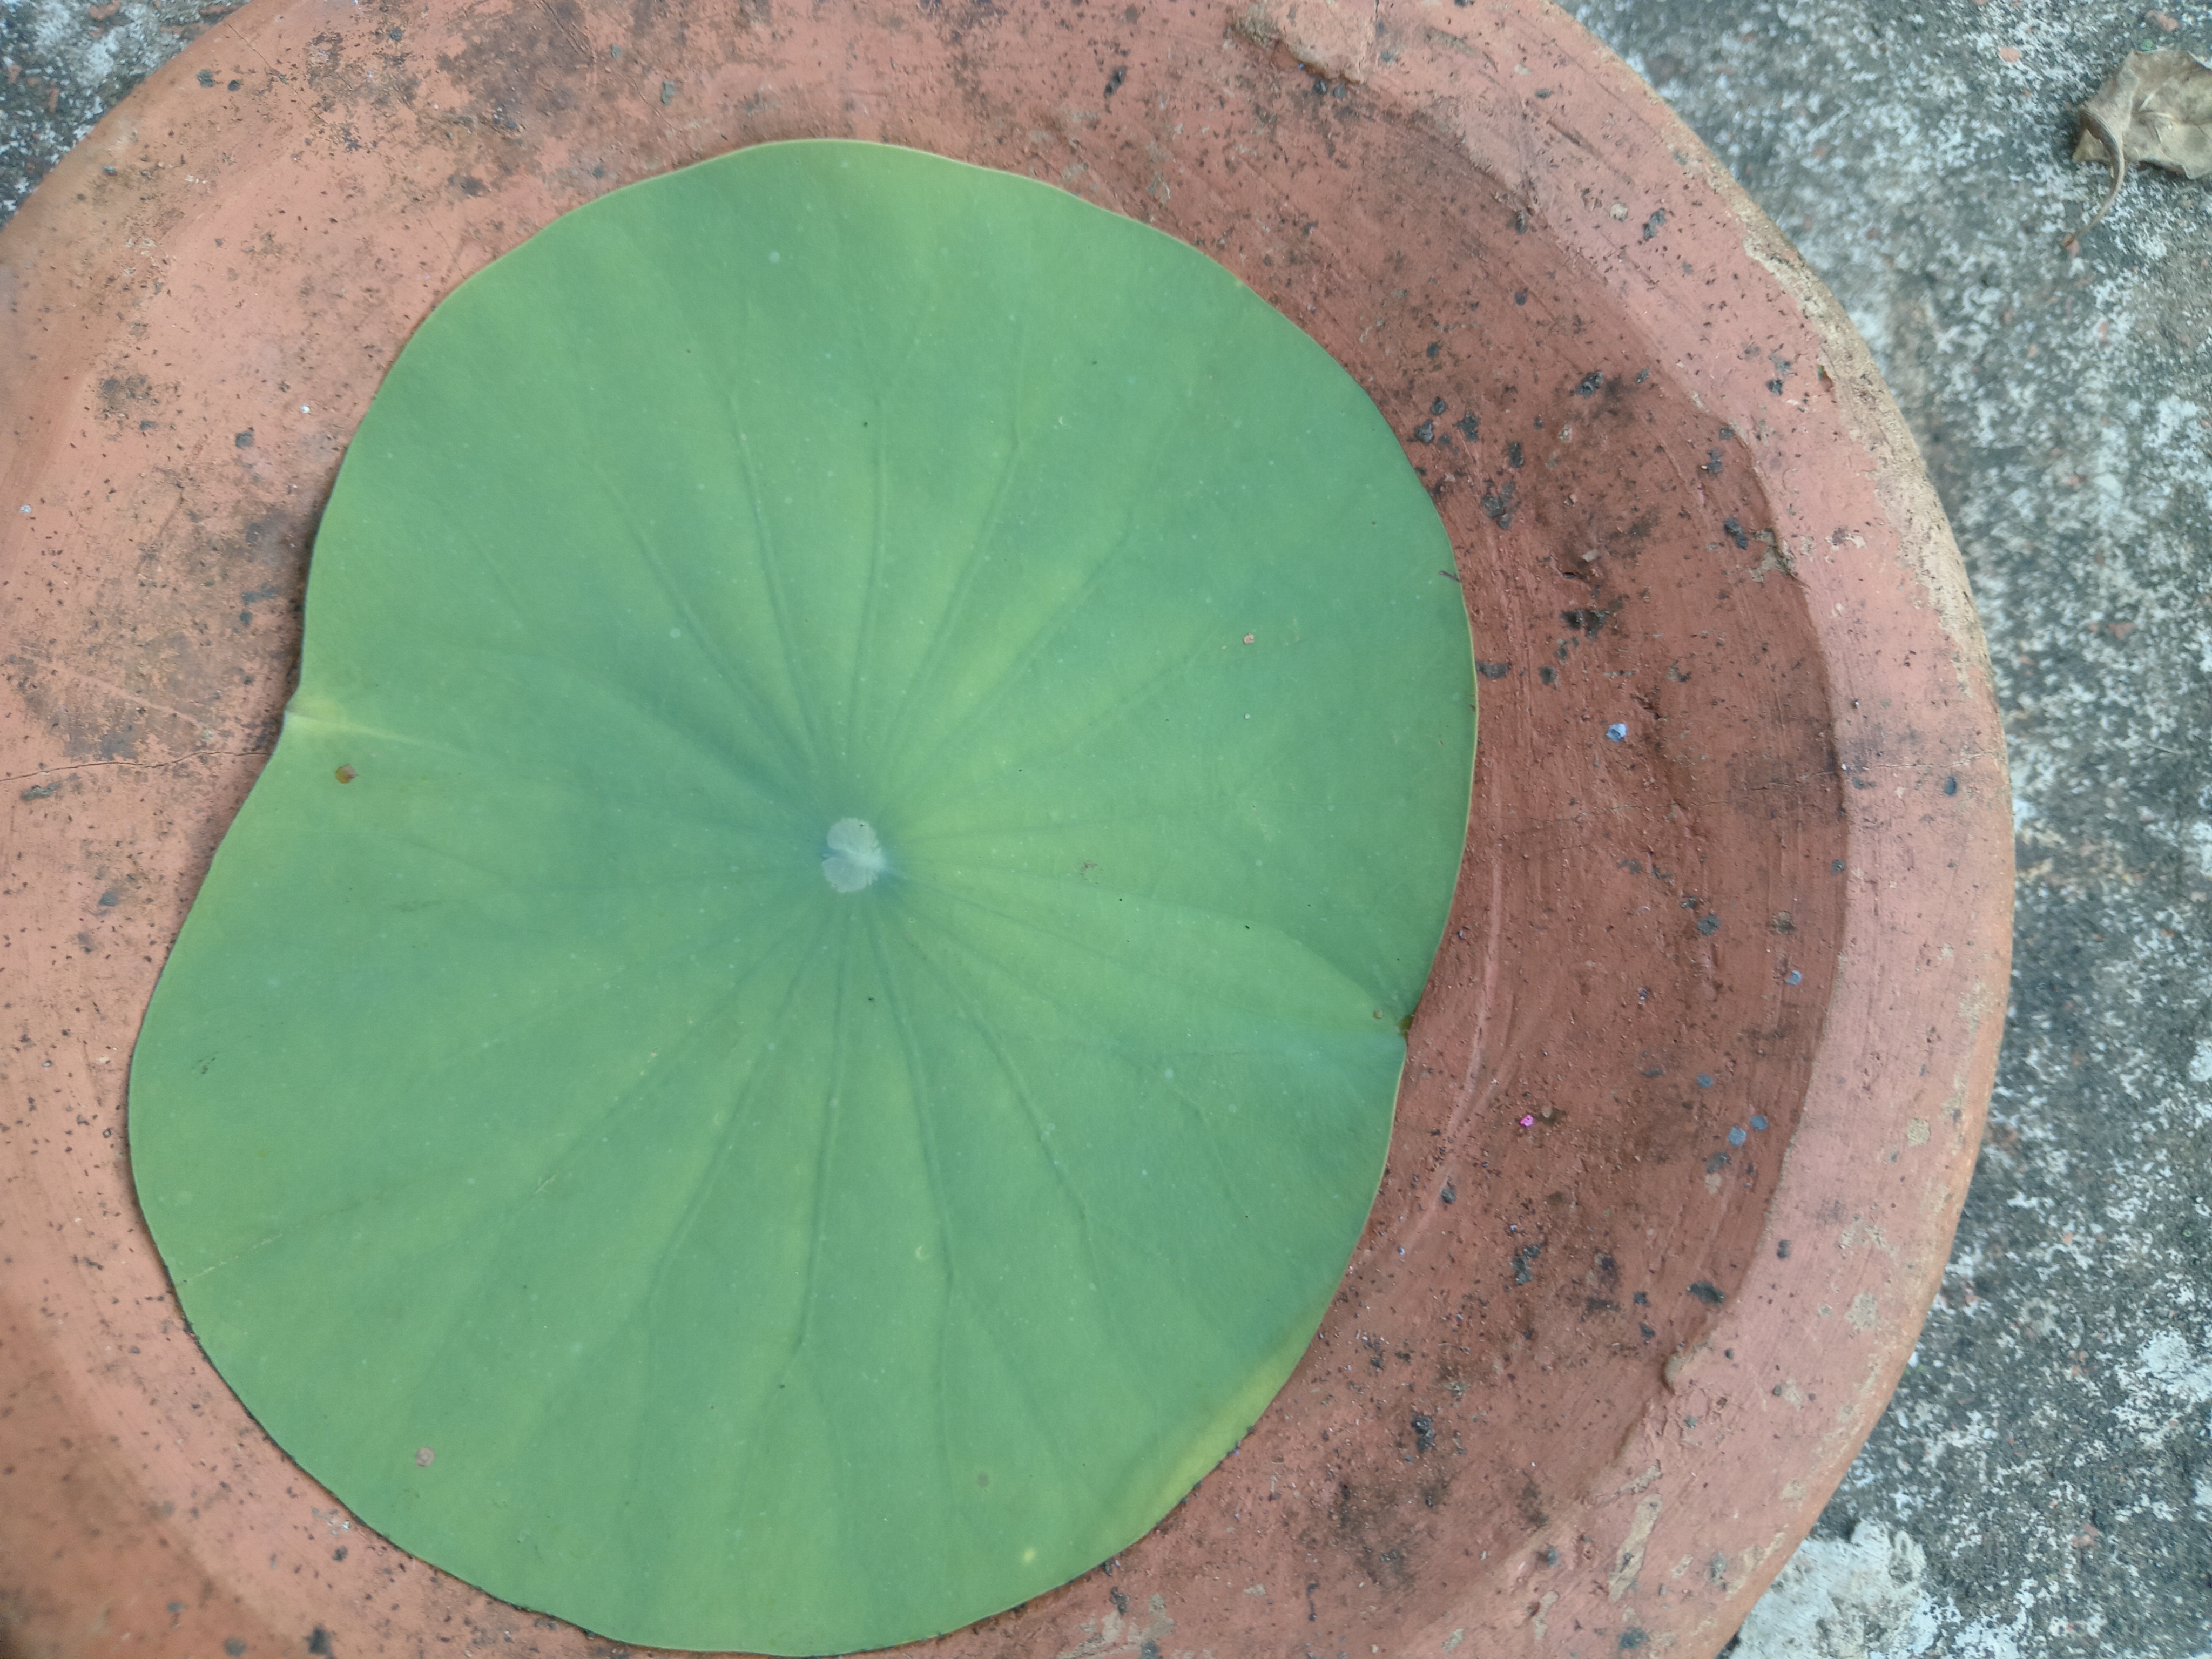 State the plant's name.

lotus
